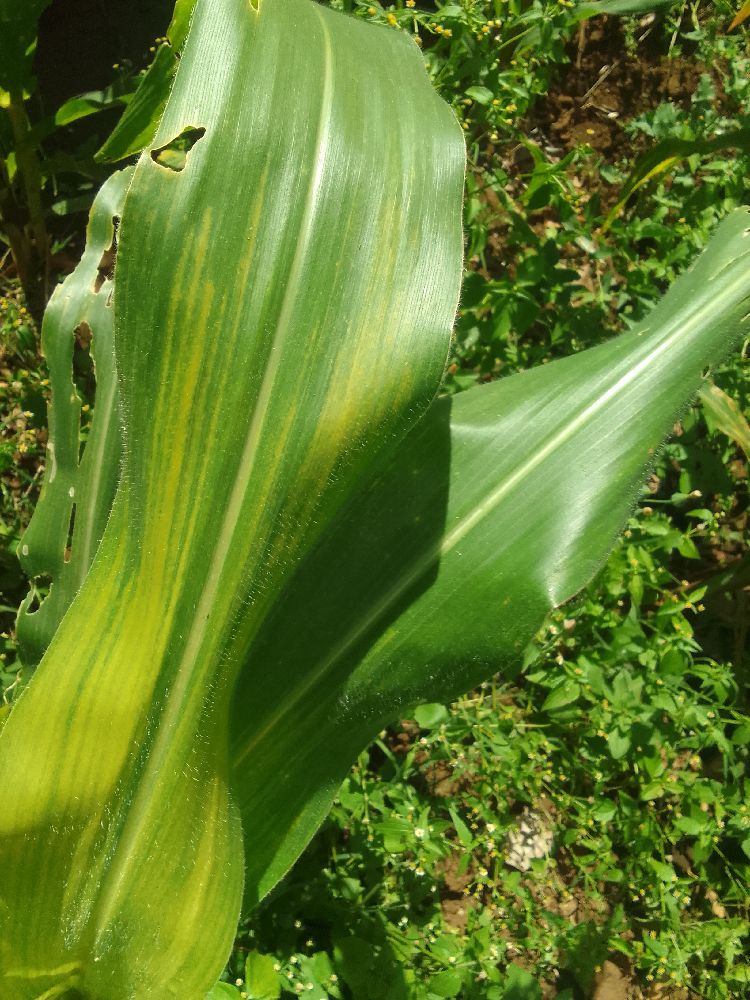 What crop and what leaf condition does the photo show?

maize, maize lethal necrosis
